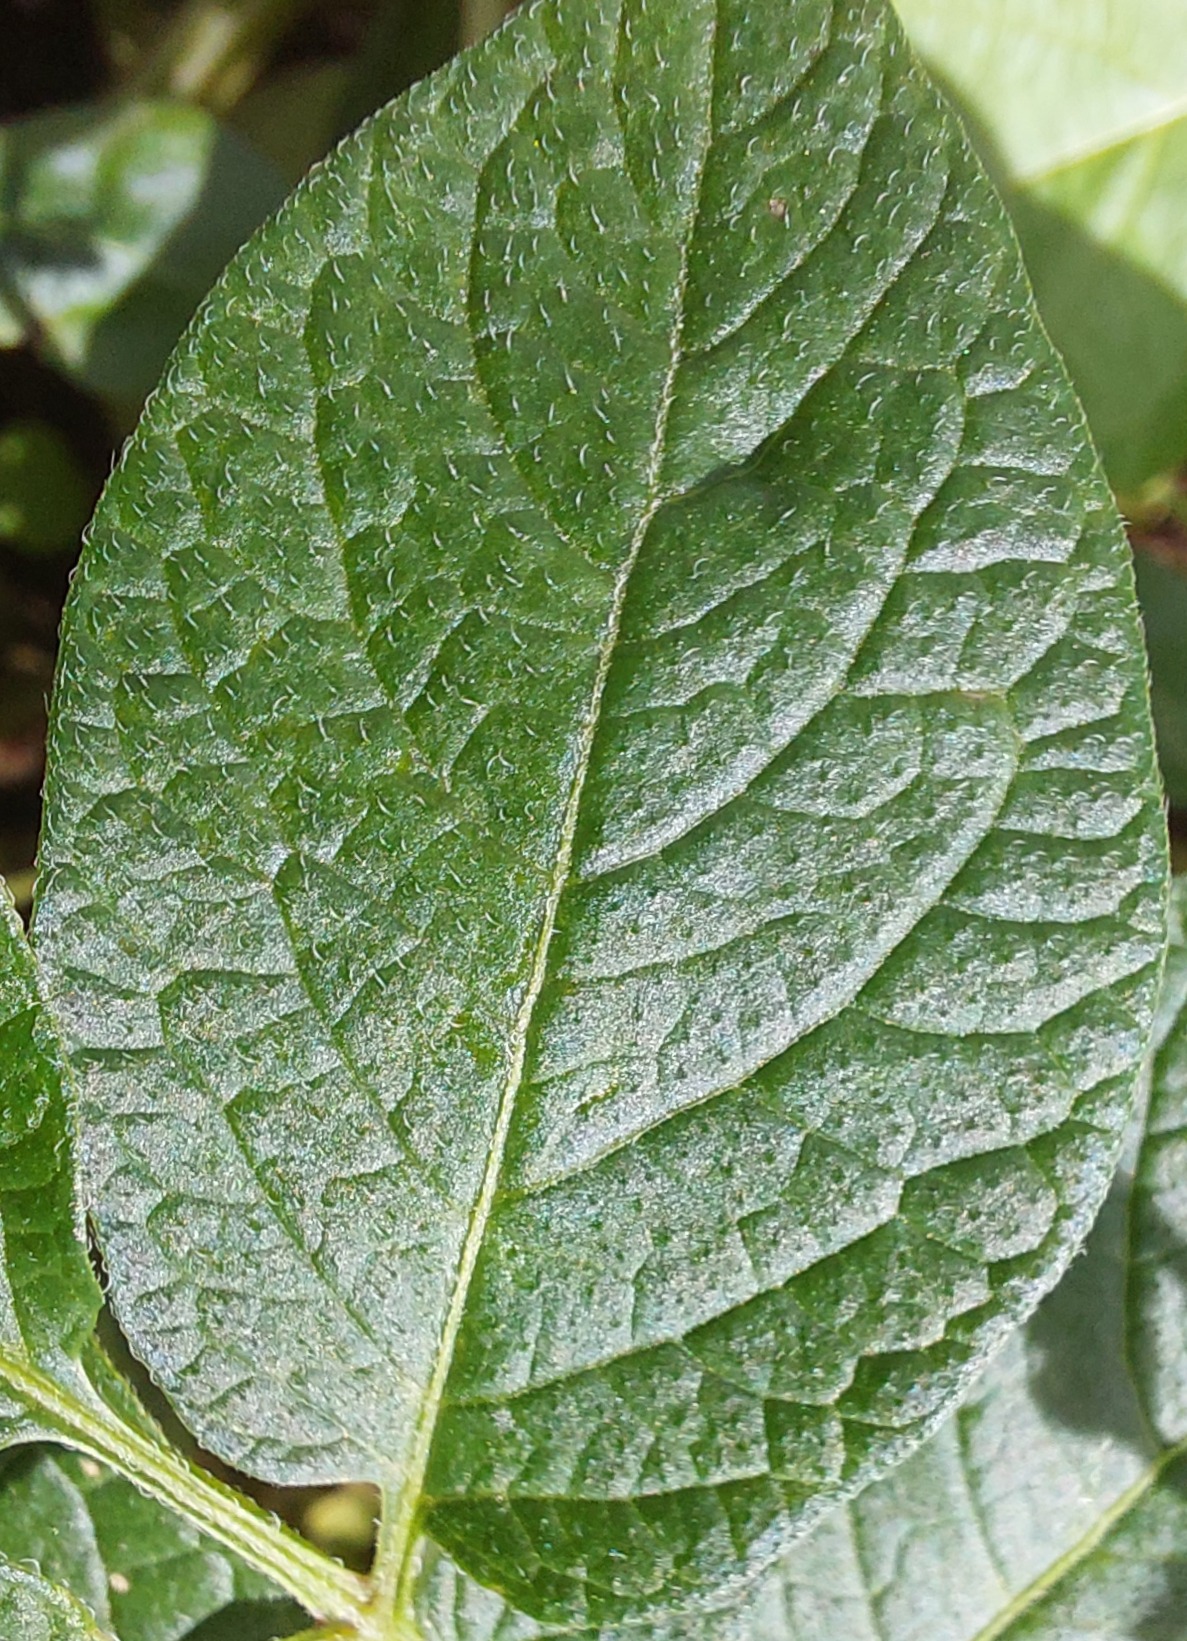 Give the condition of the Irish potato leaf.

healthy
